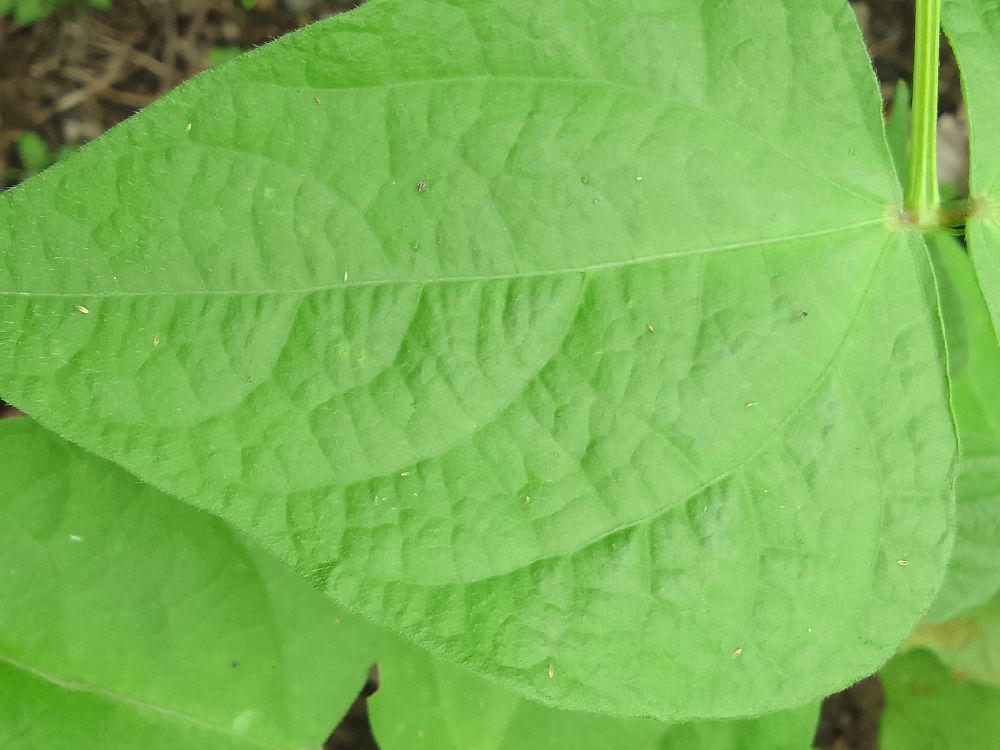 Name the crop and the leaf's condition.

common bean, healthy
